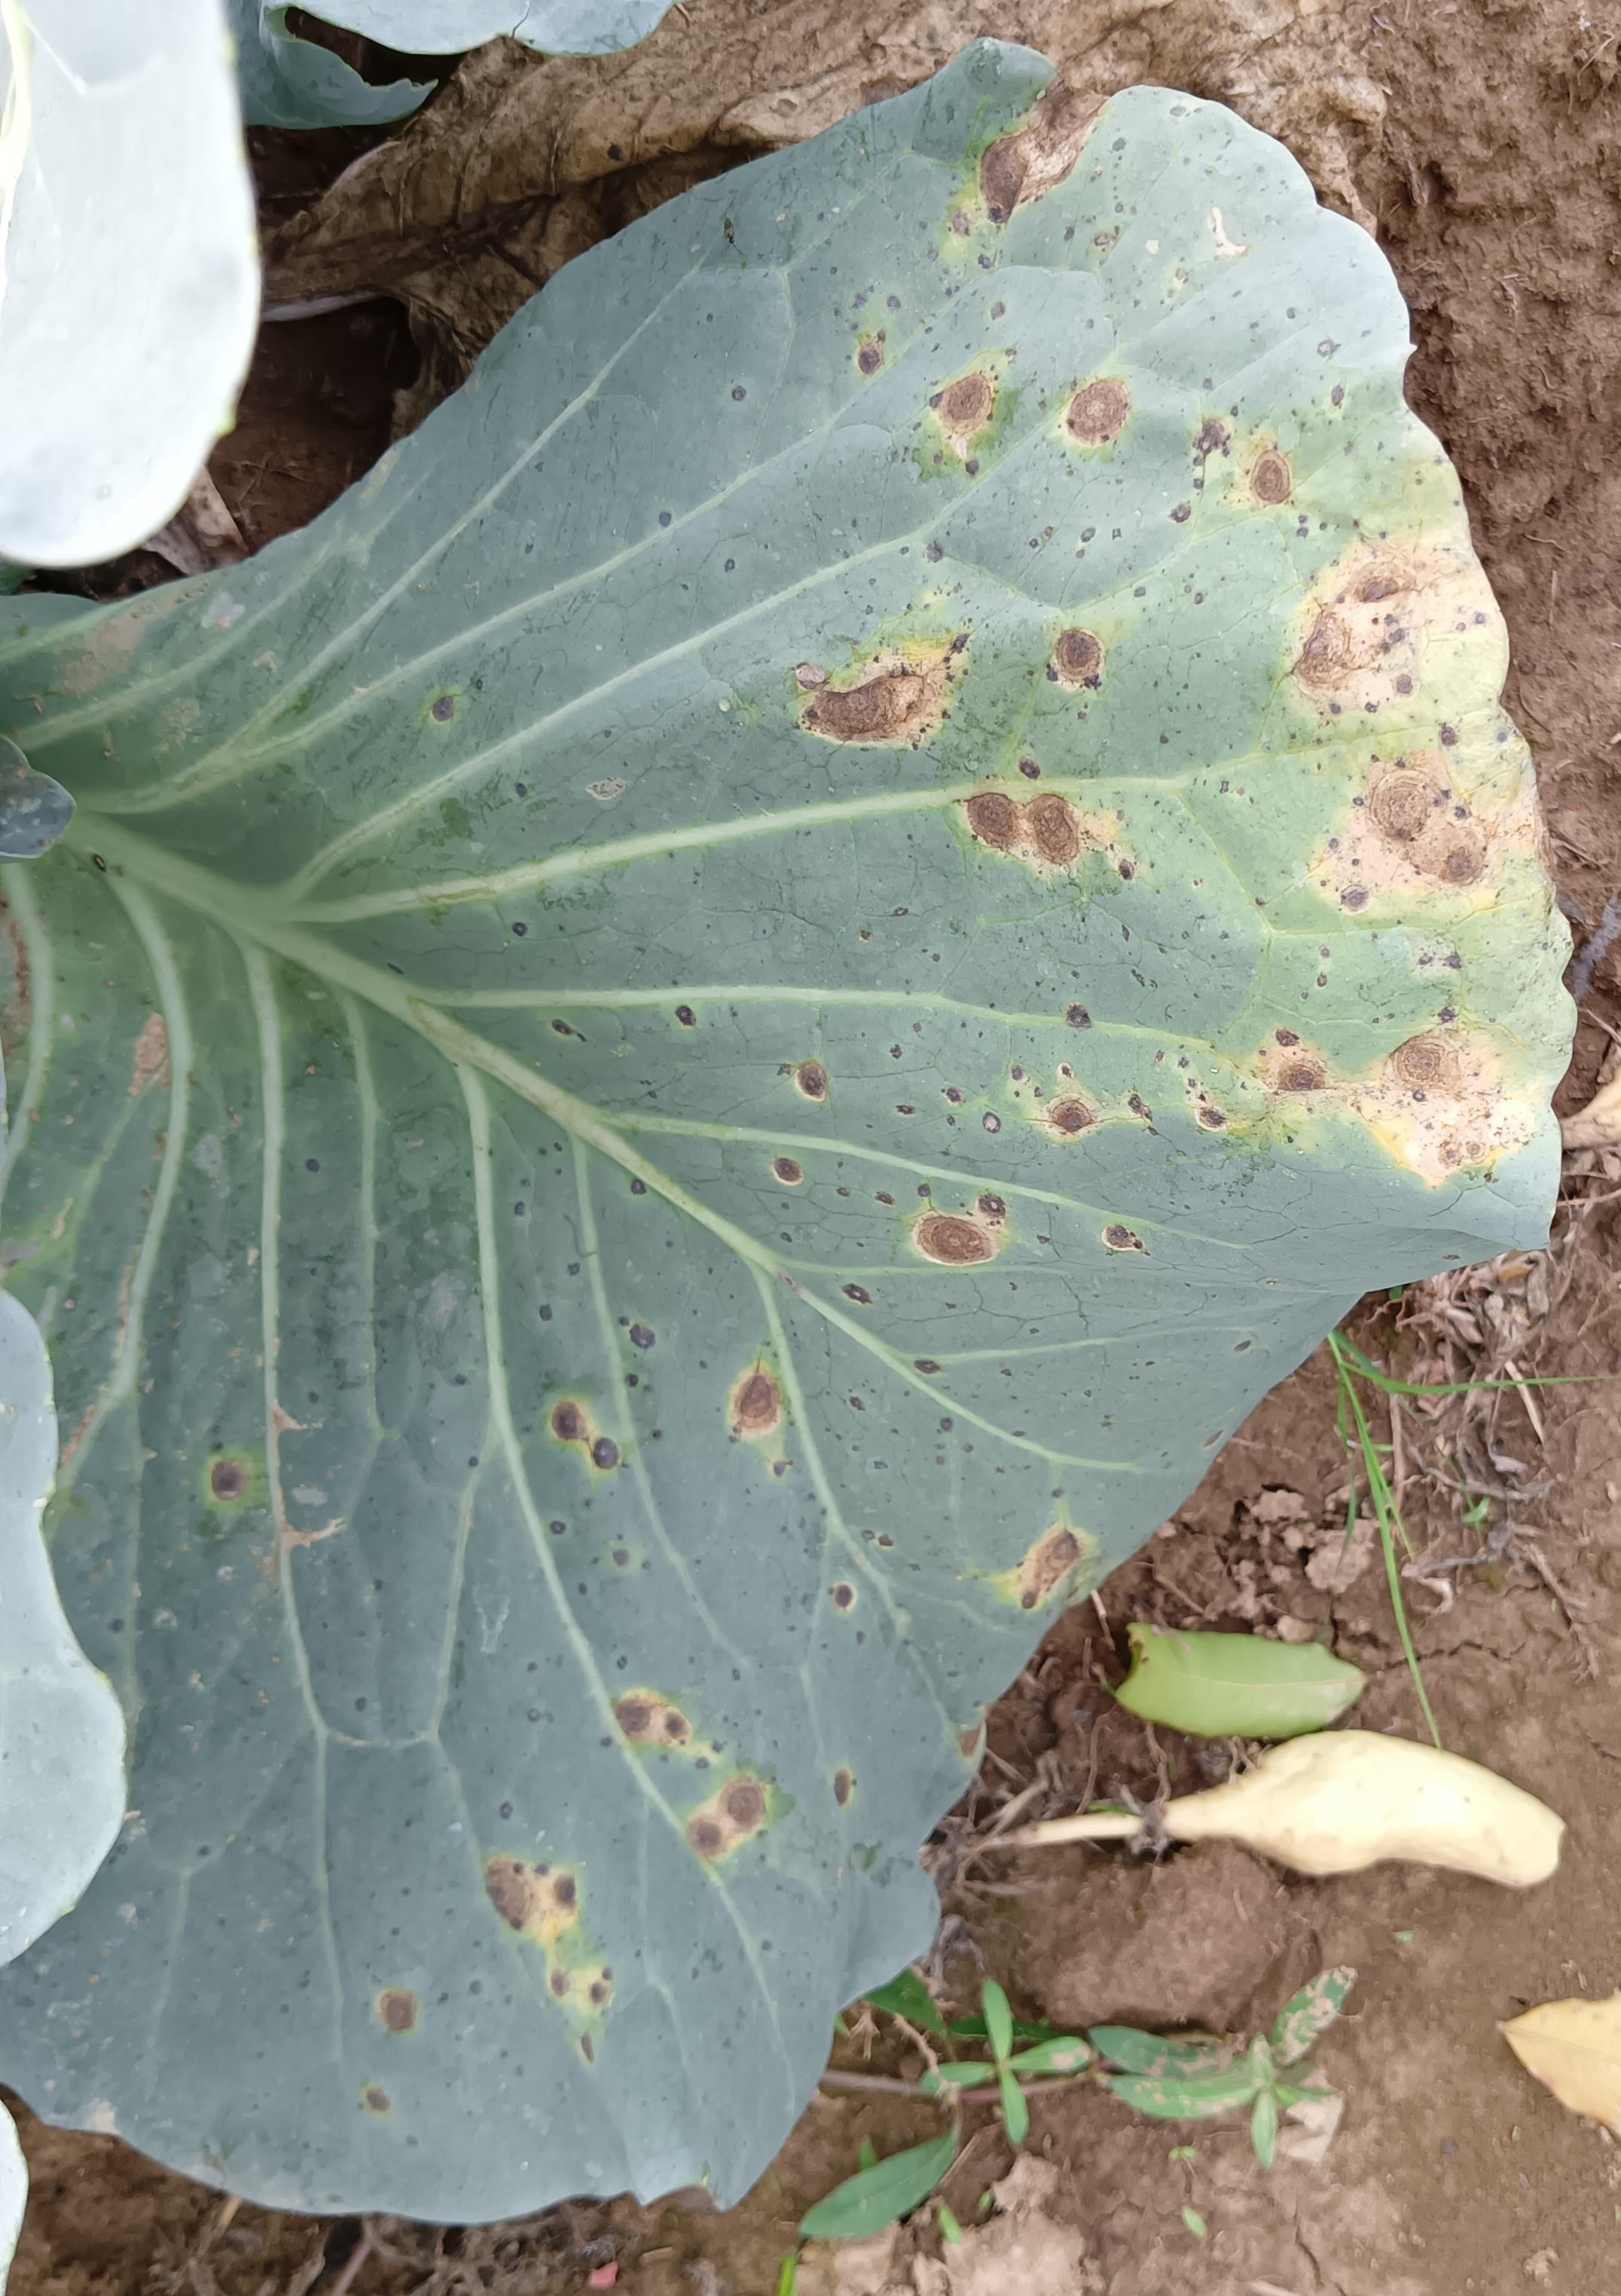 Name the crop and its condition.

cabbage, alternaria
